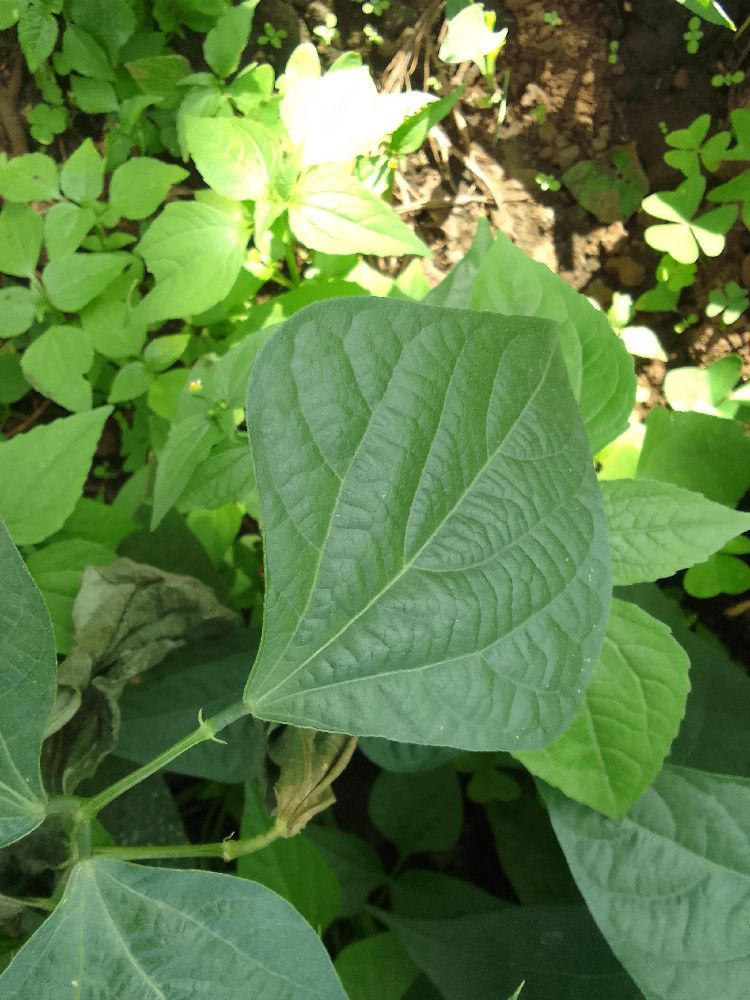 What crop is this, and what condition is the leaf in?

common bean, healthy
